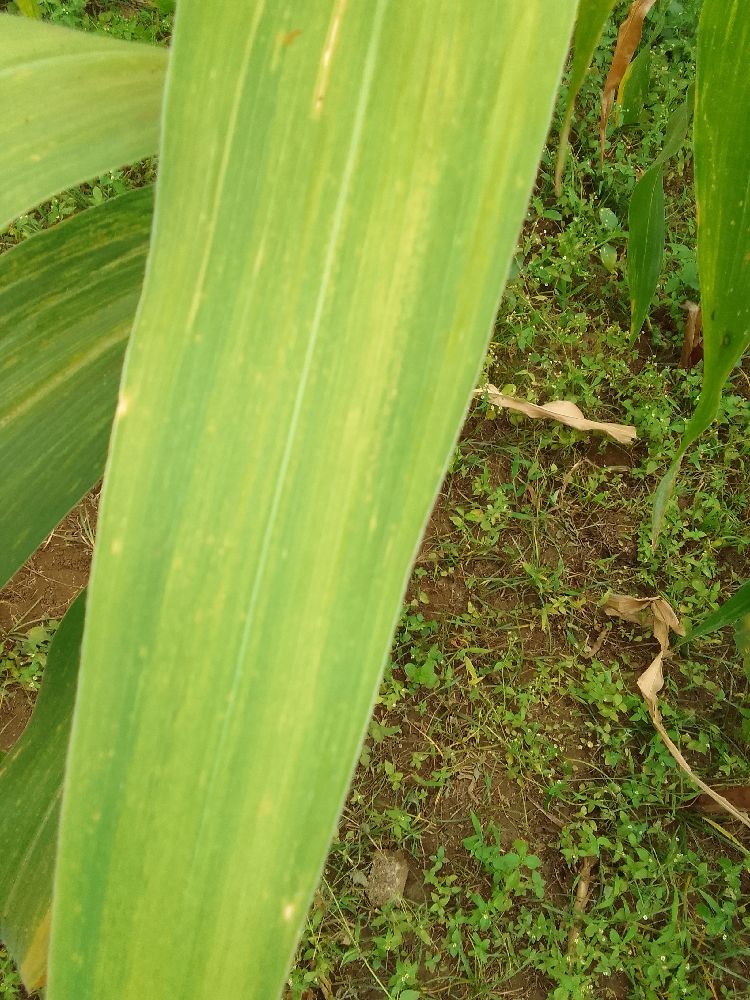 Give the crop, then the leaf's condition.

maize, maize lethal necrosis
